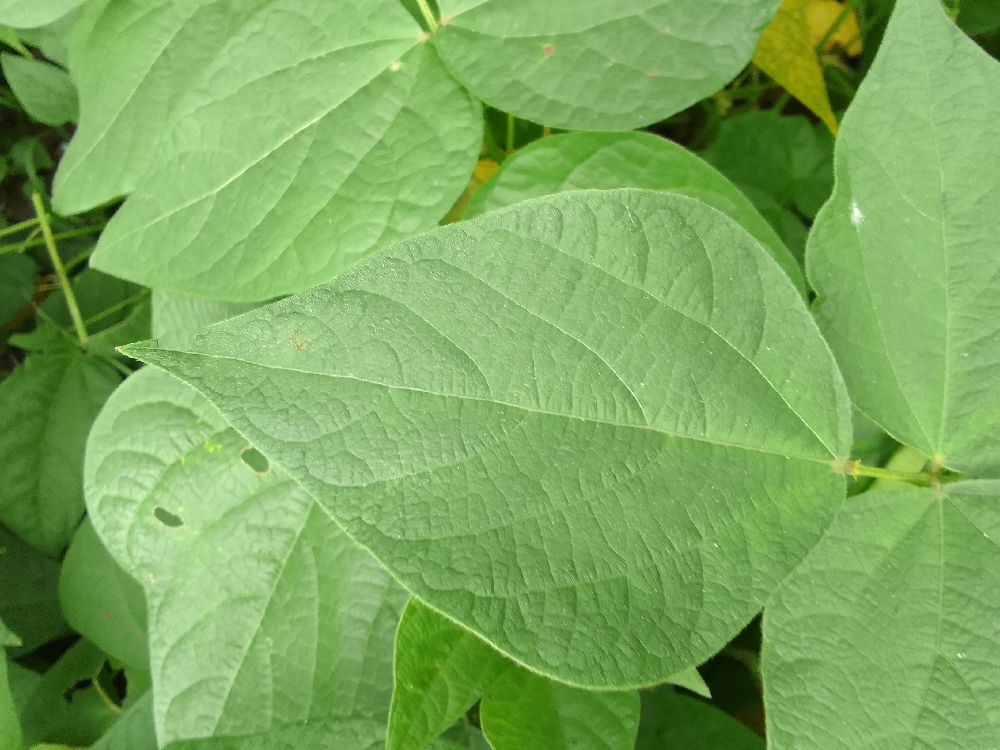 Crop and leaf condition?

common bean, healthy
